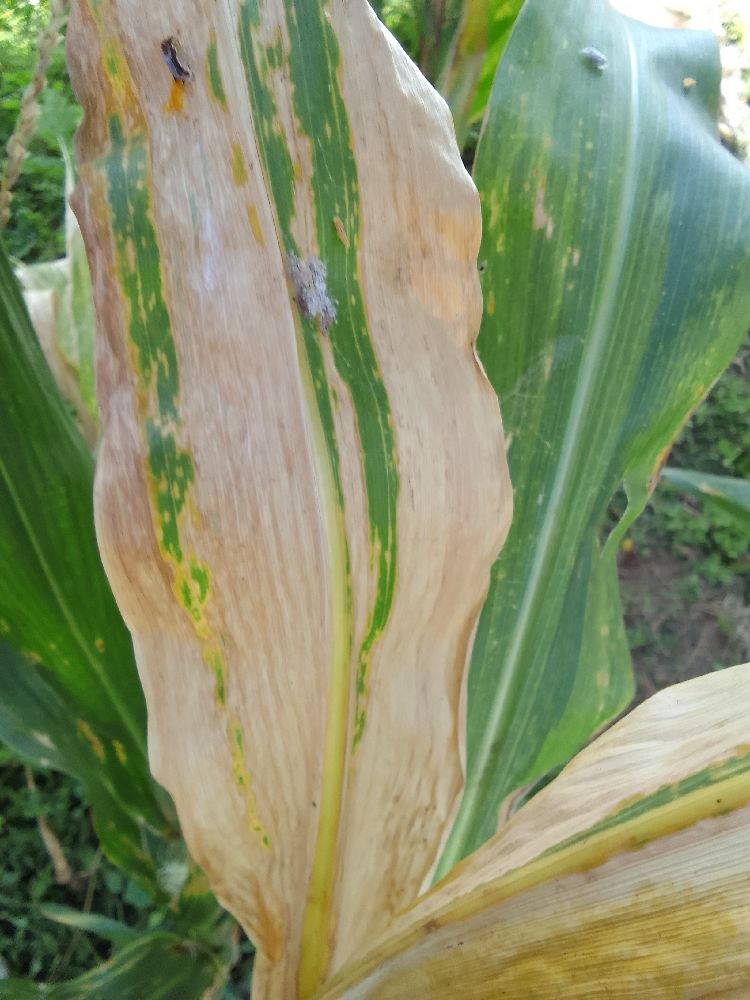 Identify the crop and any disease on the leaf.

maize, maize lethal necrosis
